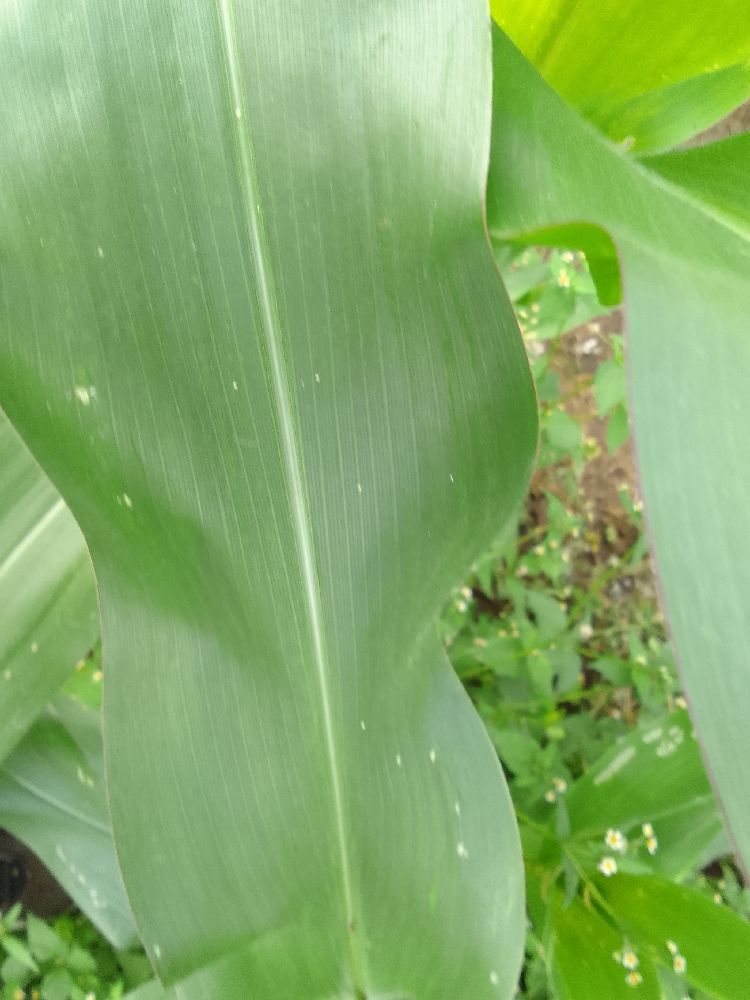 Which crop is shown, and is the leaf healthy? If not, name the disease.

maize, healthy
